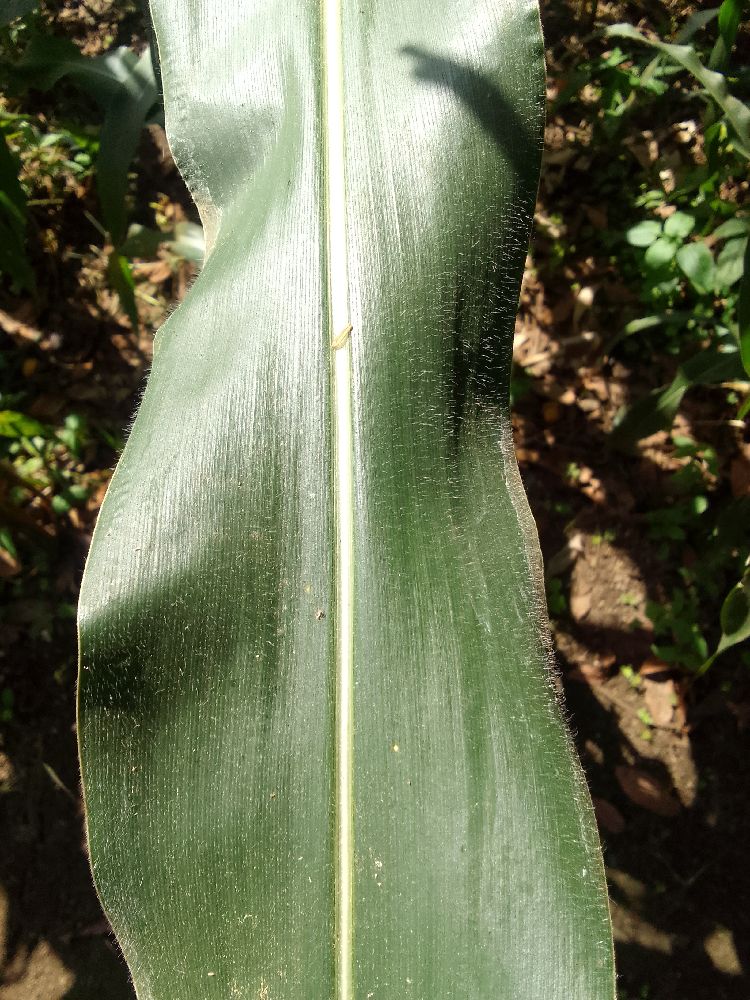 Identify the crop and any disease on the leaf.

maize, healthy
